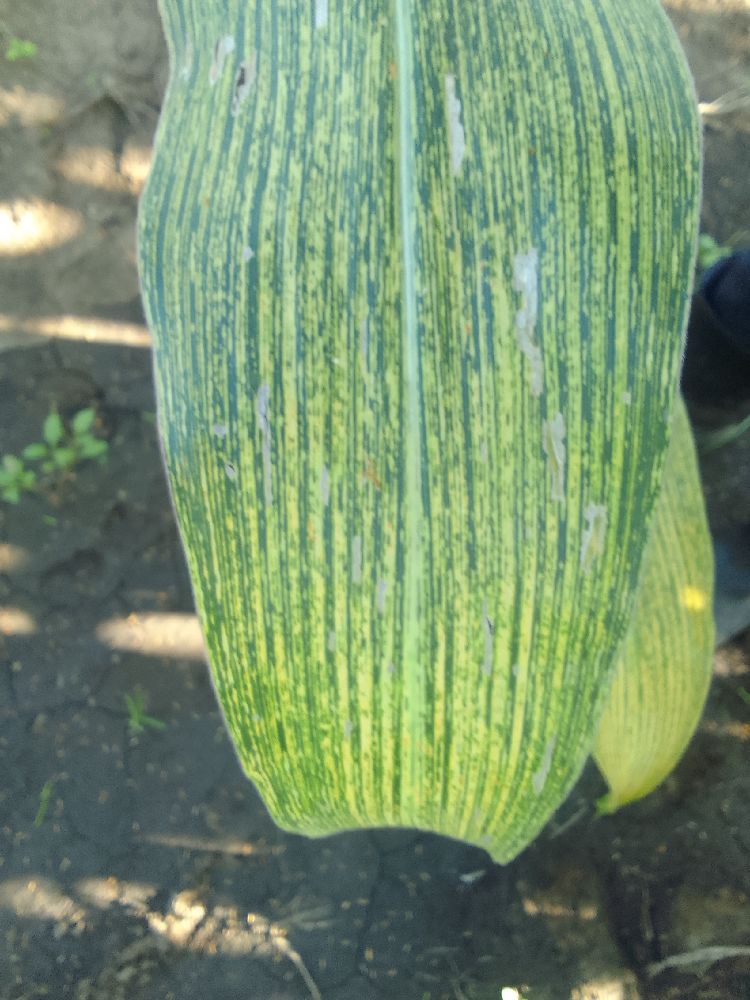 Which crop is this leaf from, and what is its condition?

maize, maize streak virus
